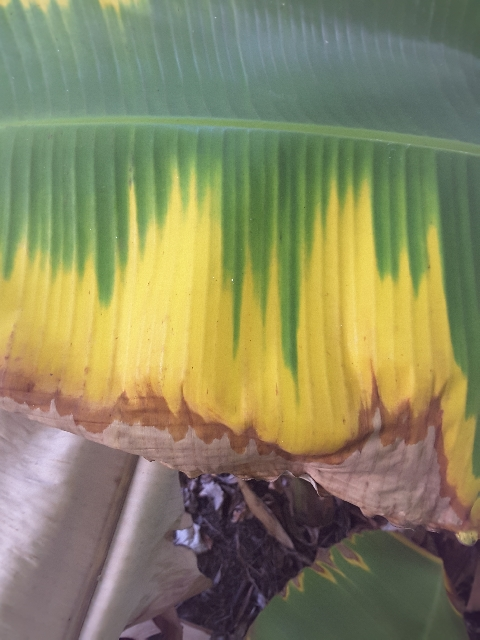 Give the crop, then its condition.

banana, fusarium wilt race 1
